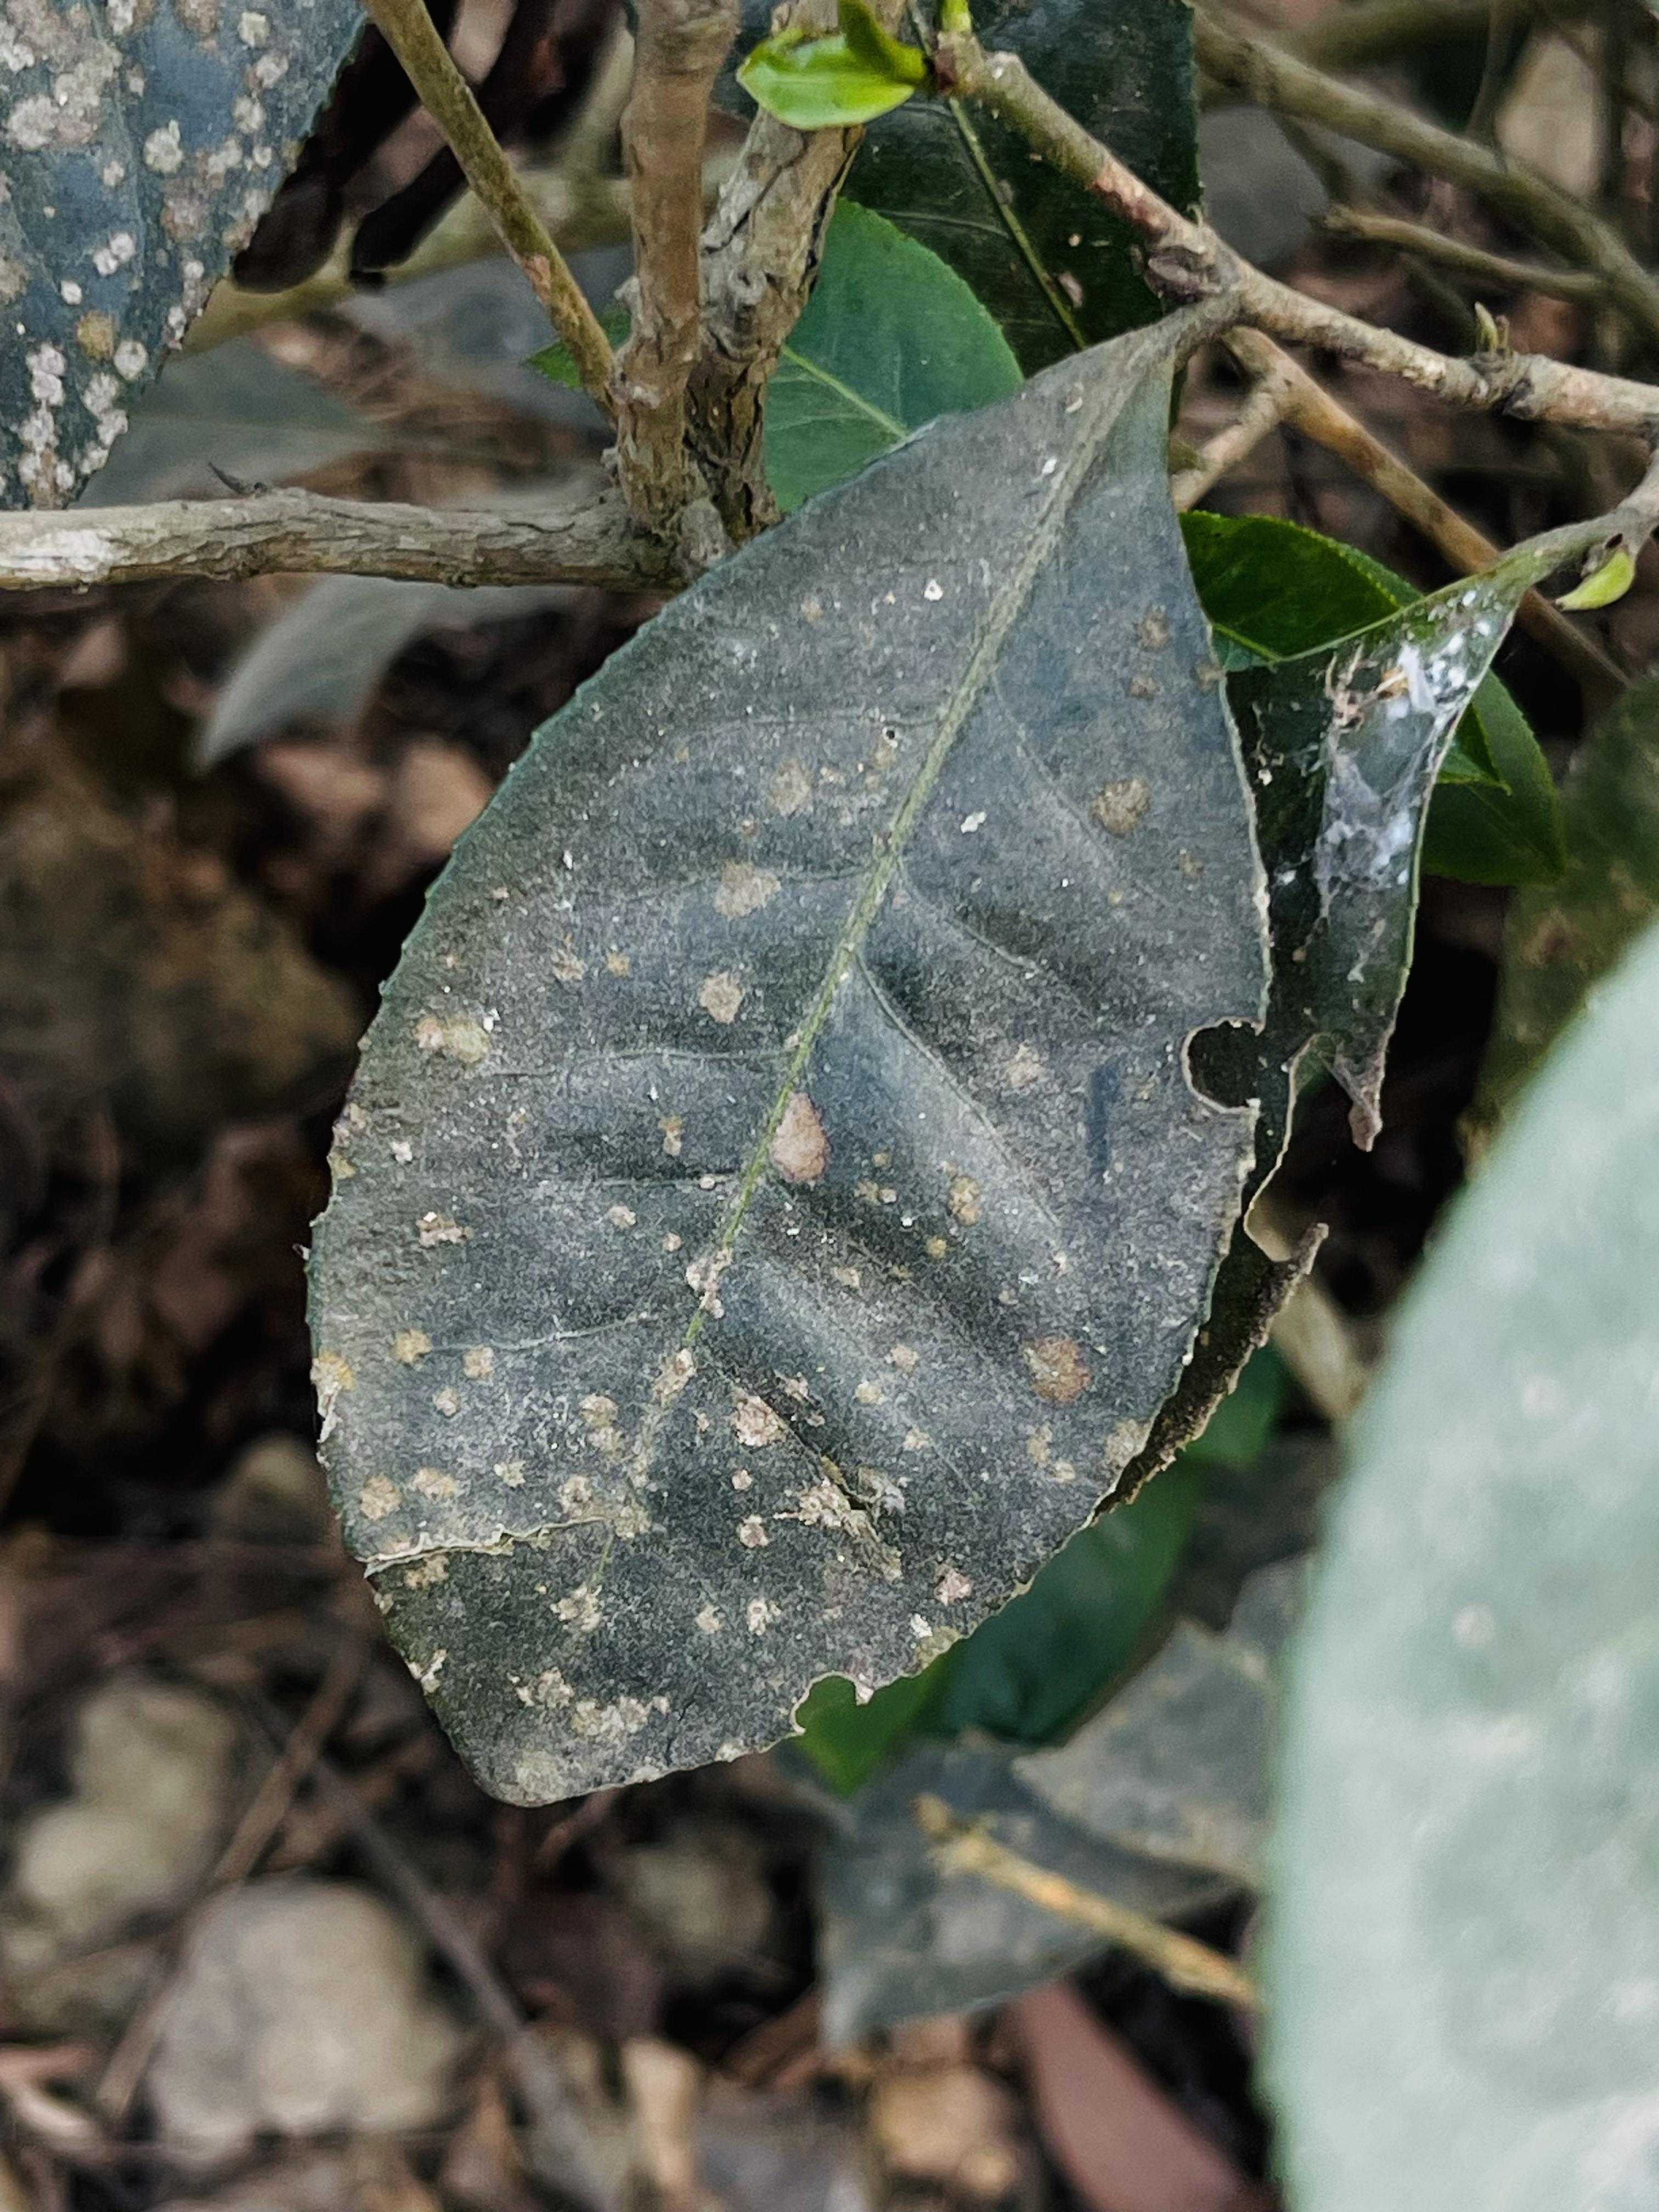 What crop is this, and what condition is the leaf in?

tea, red rust
